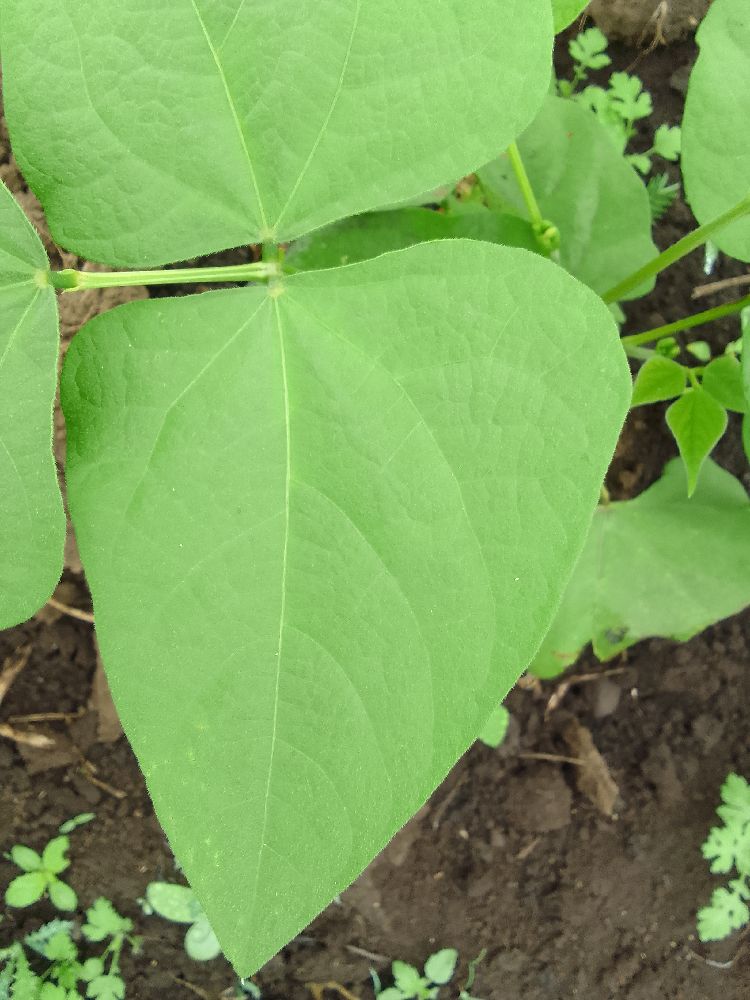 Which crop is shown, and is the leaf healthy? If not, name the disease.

common bean, healthy
